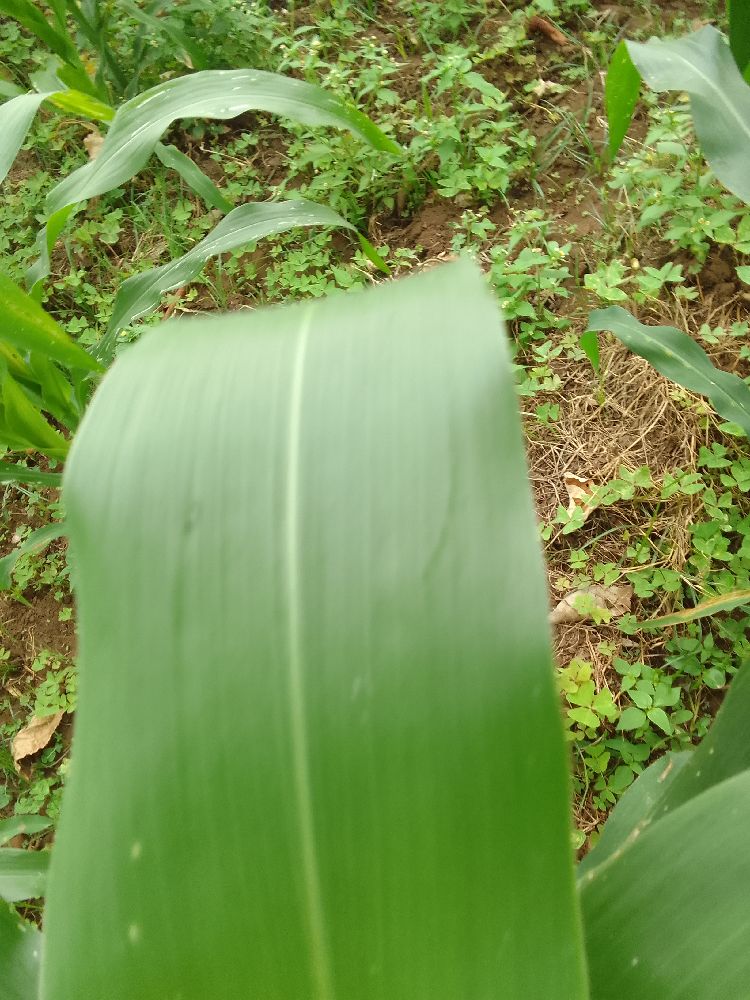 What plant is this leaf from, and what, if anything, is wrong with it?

maize, healthy
